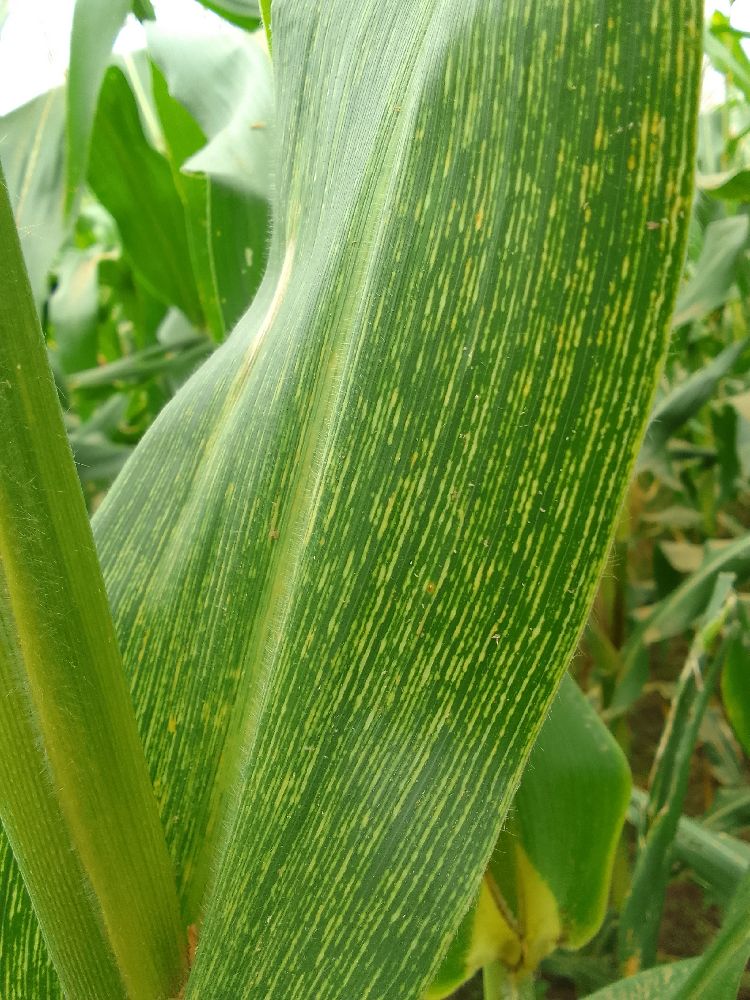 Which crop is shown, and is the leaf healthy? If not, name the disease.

maize, maize streak virus
